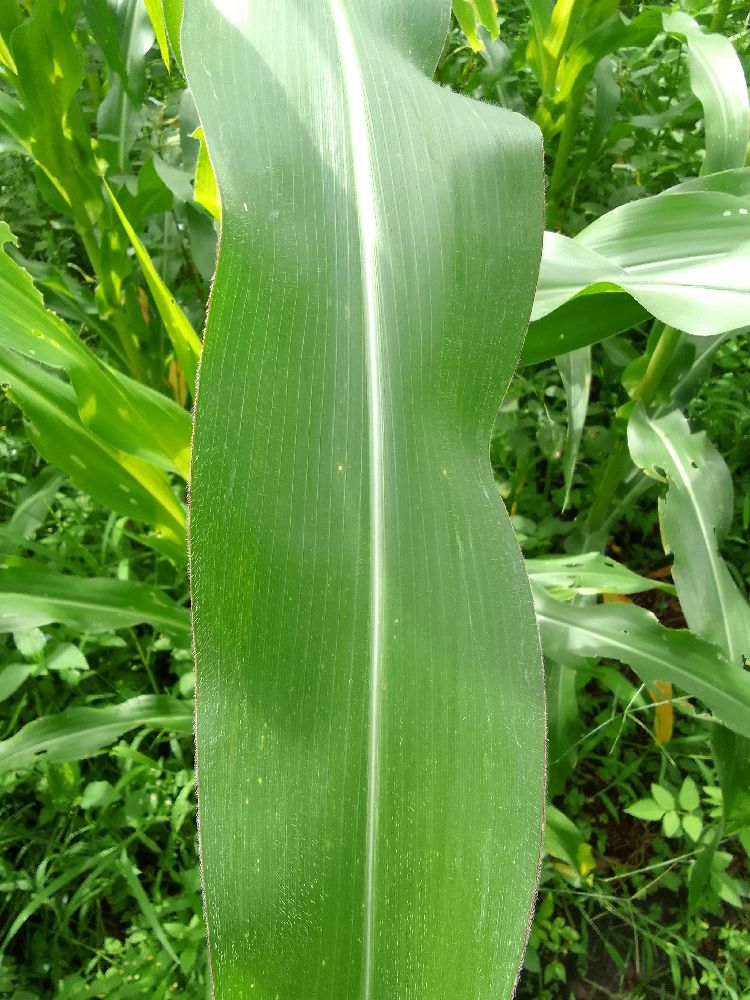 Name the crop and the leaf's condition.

maize, healthy
